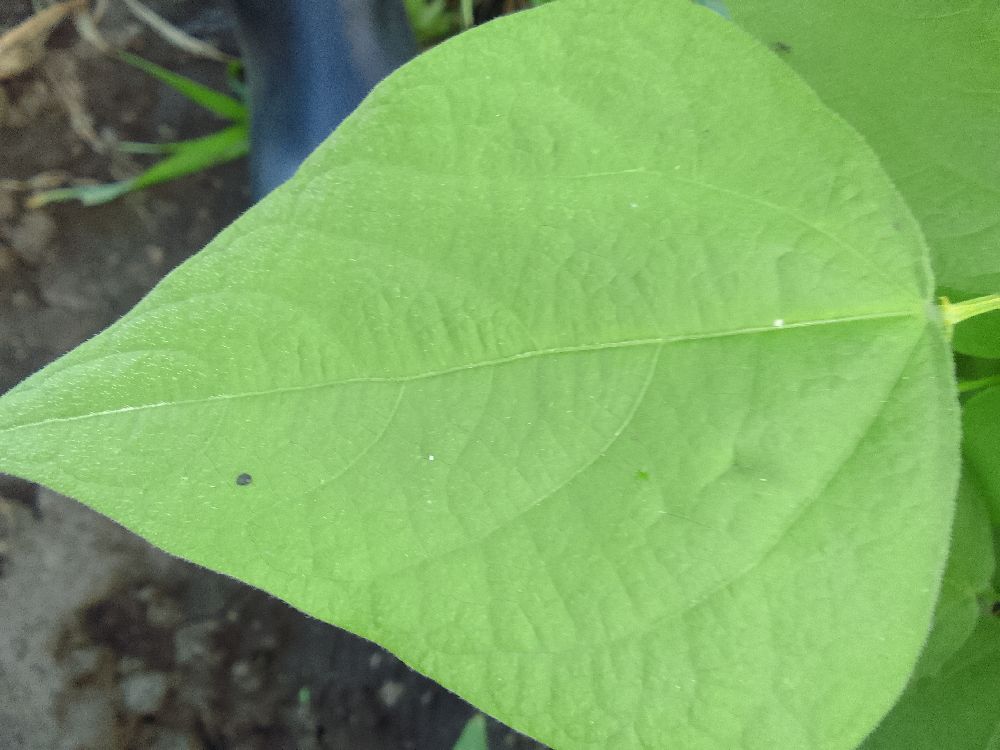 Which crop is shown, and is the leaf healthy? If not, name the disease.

common bean, healthy
